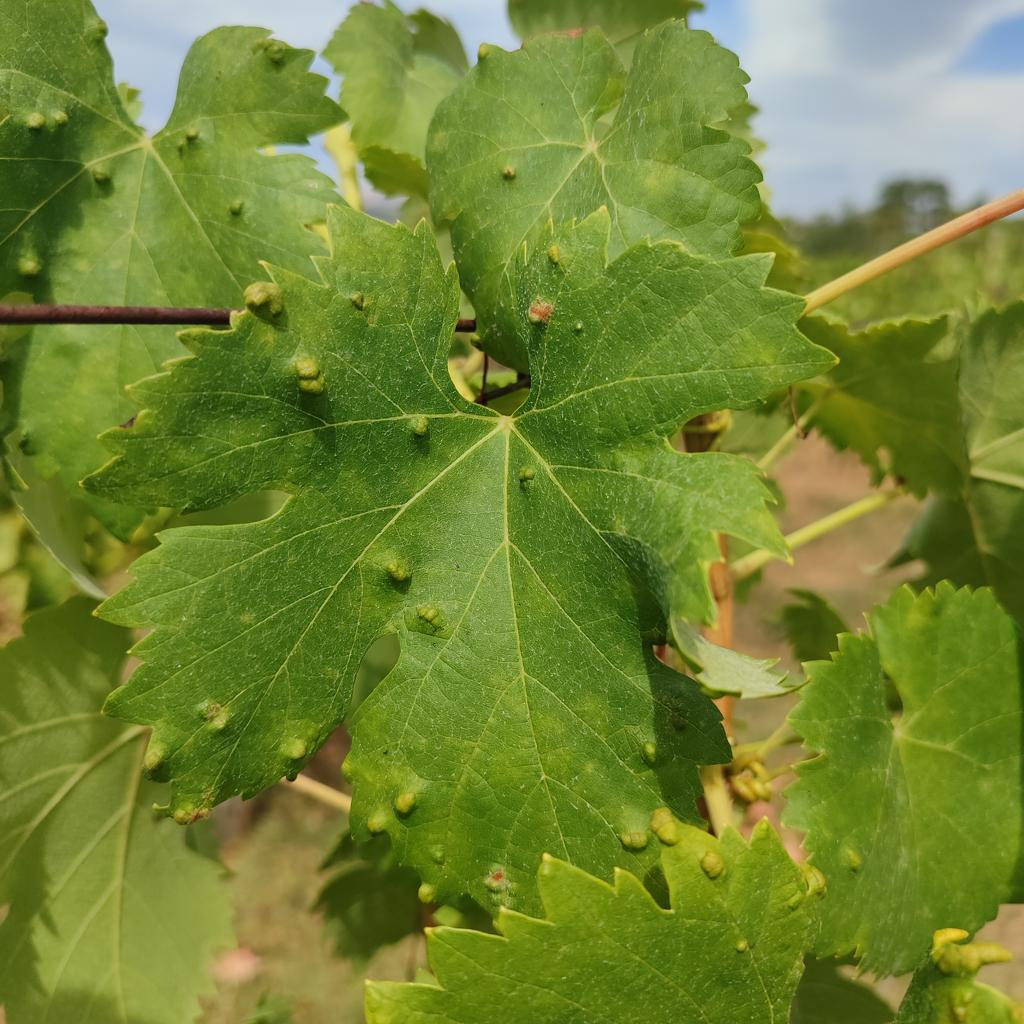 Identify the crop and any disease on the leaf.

grapevine, erineum mite
